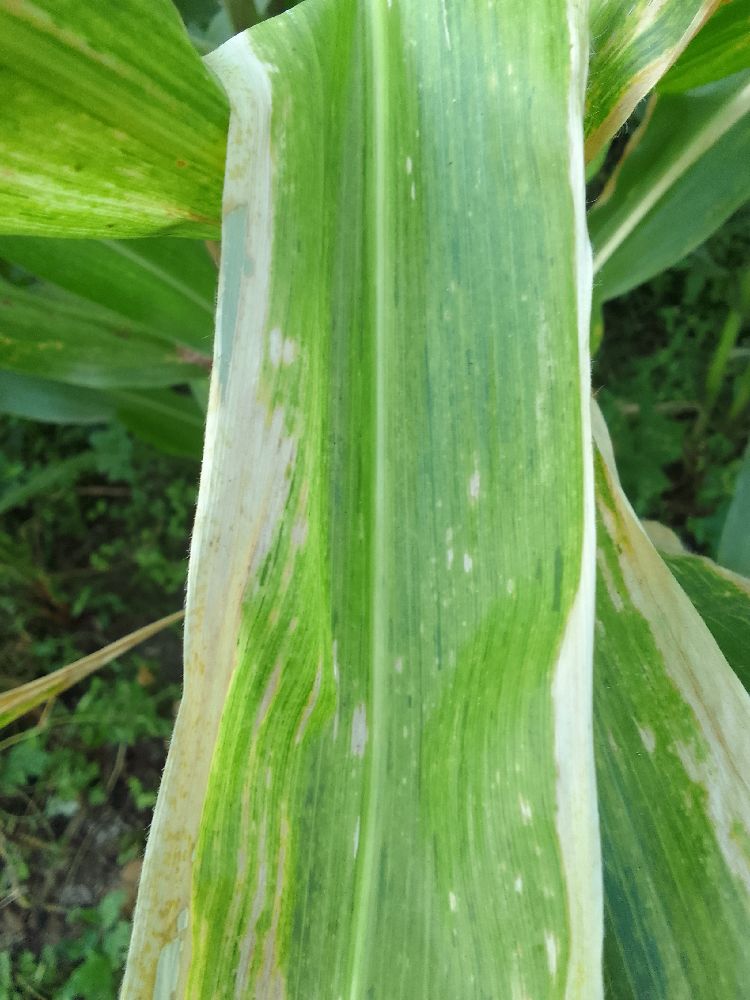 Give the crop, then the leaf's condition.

maize, maize lethal necrosis
